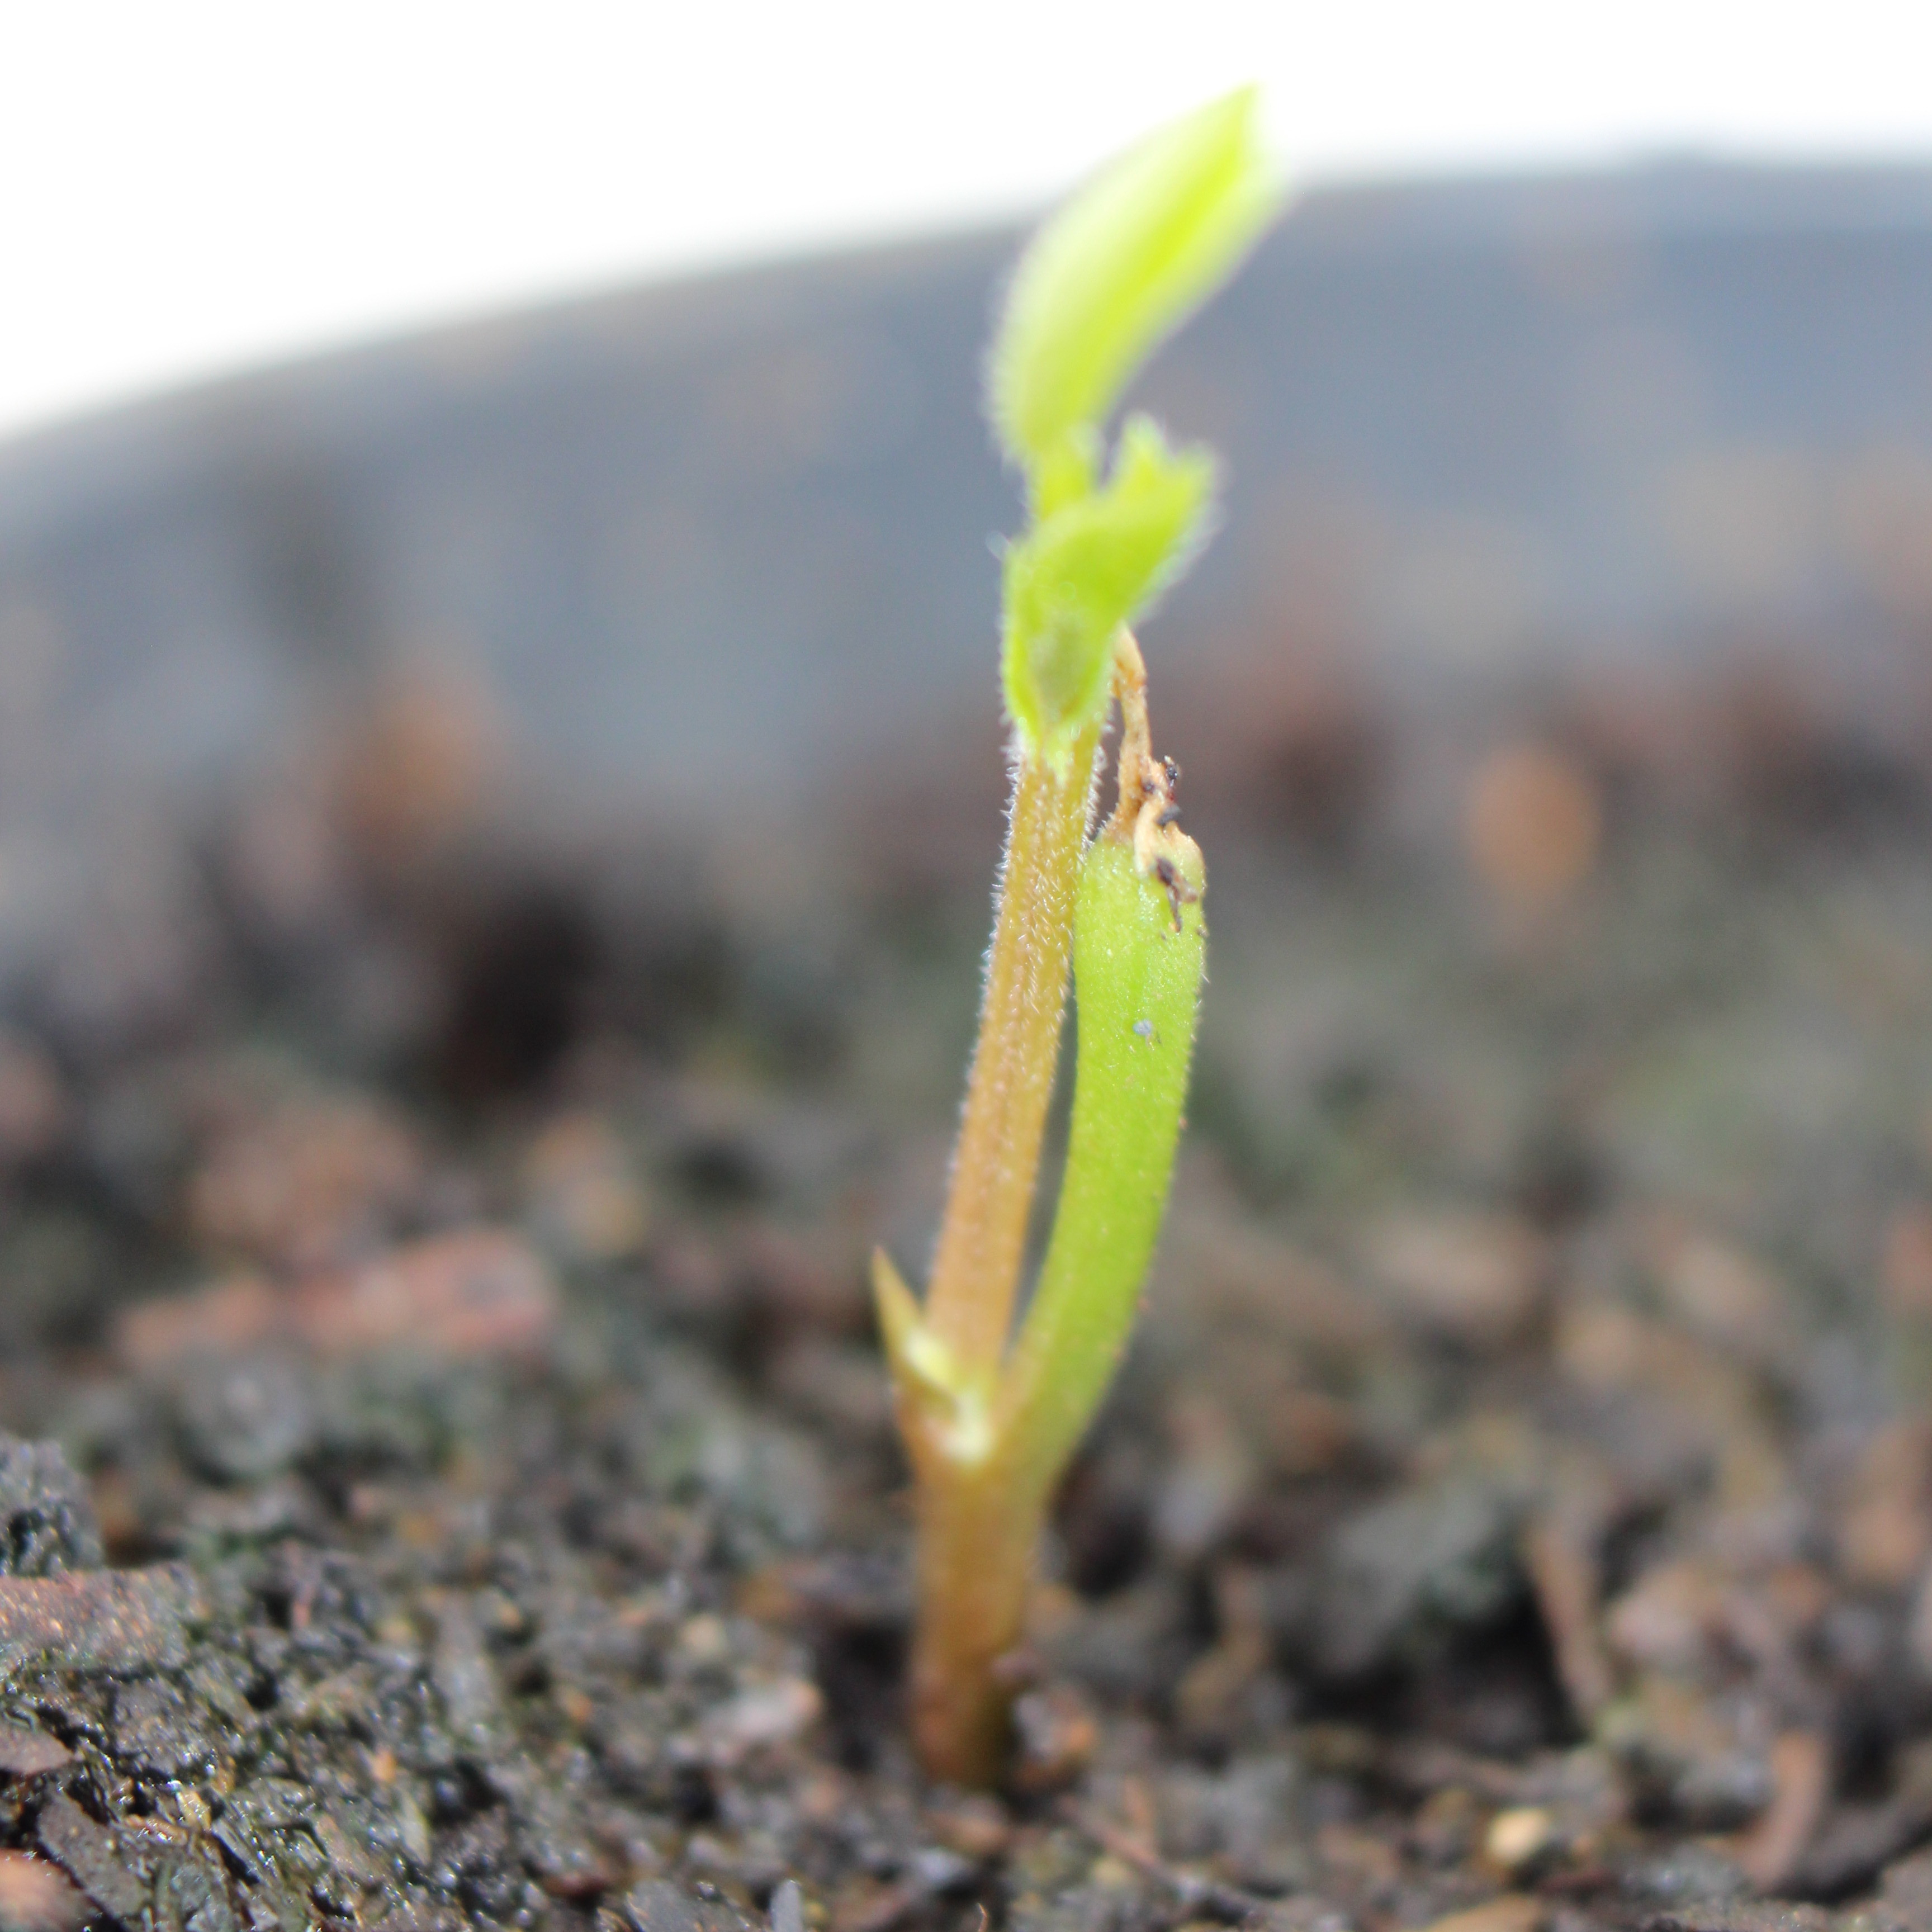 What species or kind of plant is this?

Vicia sativa
